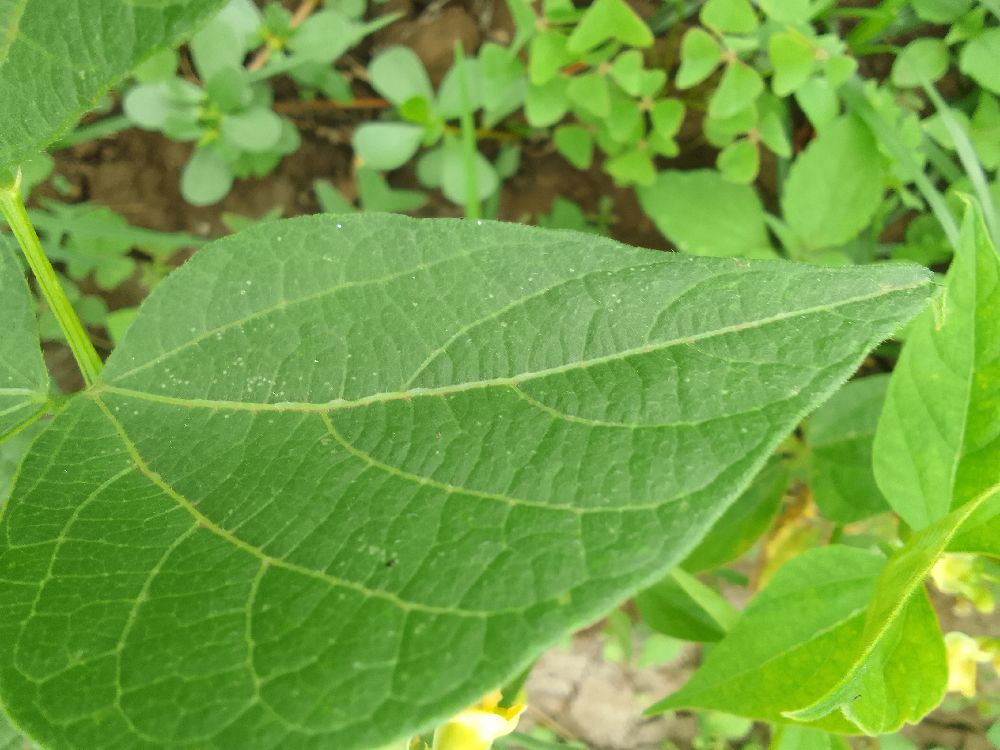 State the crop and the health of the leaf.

common bean, healthy
